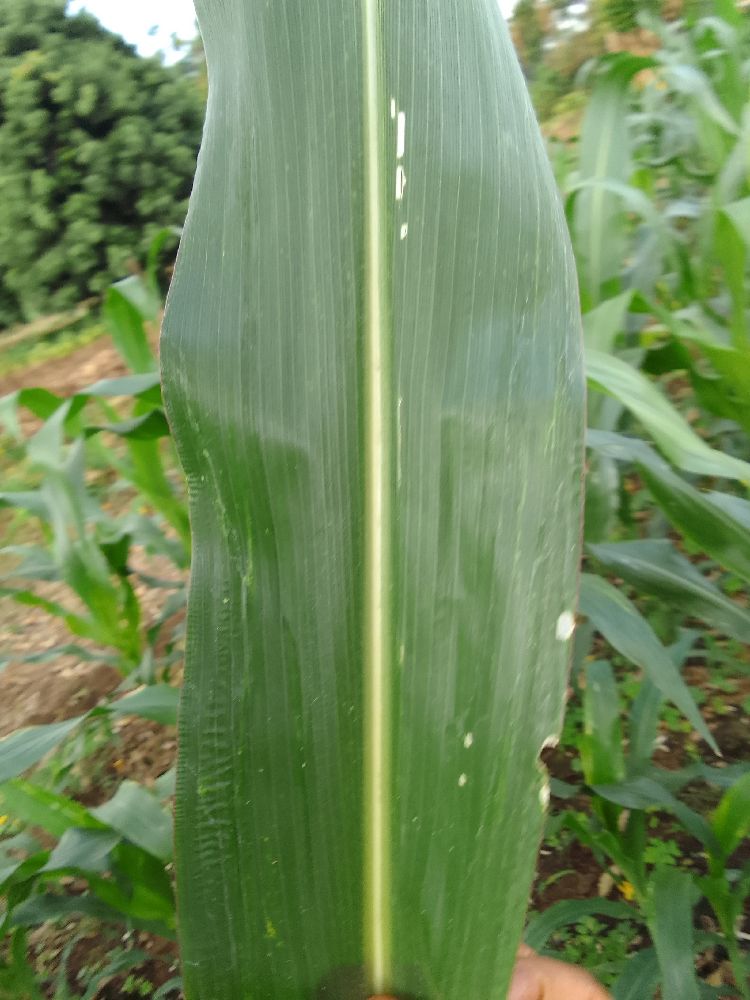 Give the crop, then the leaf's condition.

maize, healthy
